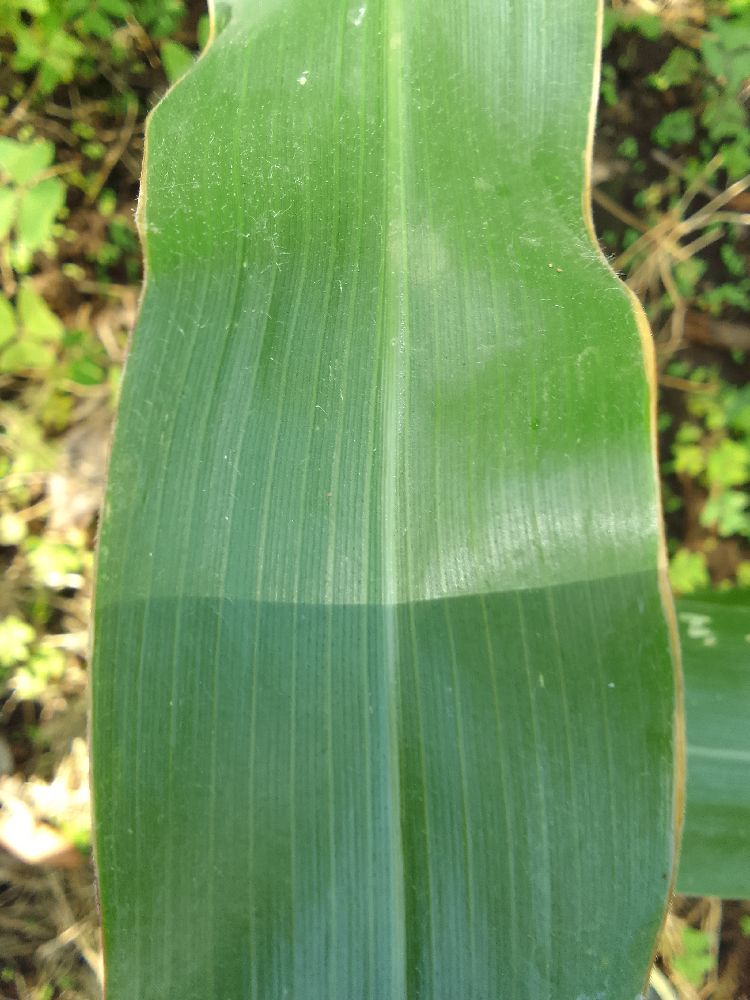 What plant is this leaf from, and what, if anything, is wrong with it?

maize, healthy
